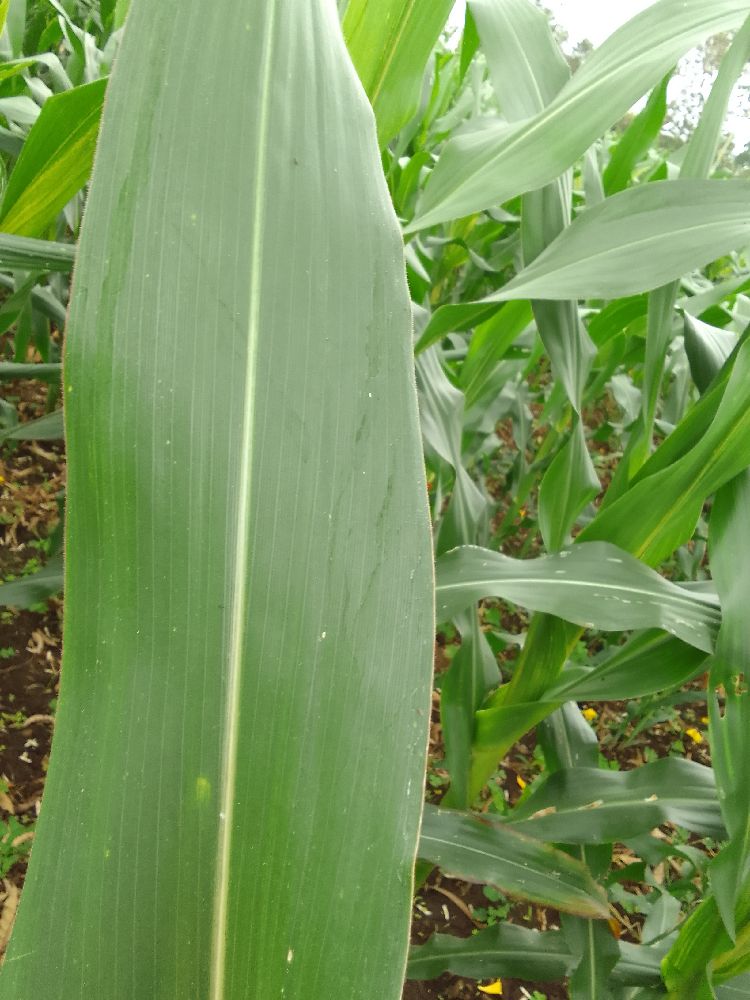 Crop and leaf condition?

maize, healthy
